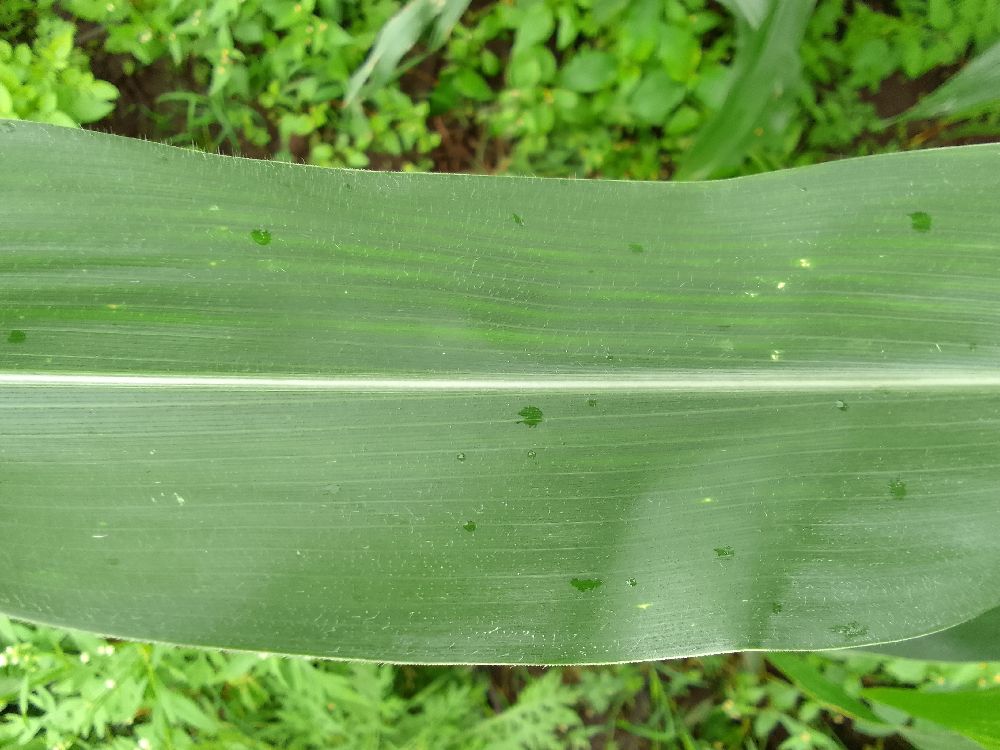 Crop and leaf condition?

maize, healthy
